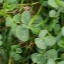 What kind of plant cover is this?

unstructured weed
